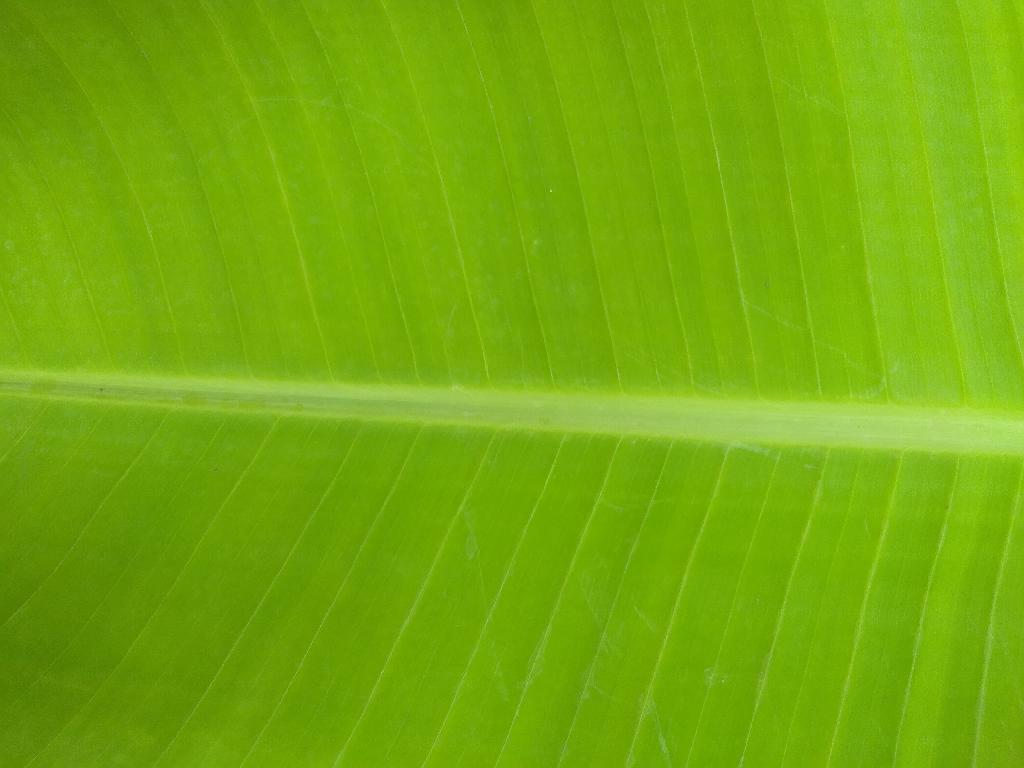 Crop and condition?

banana, healthy
